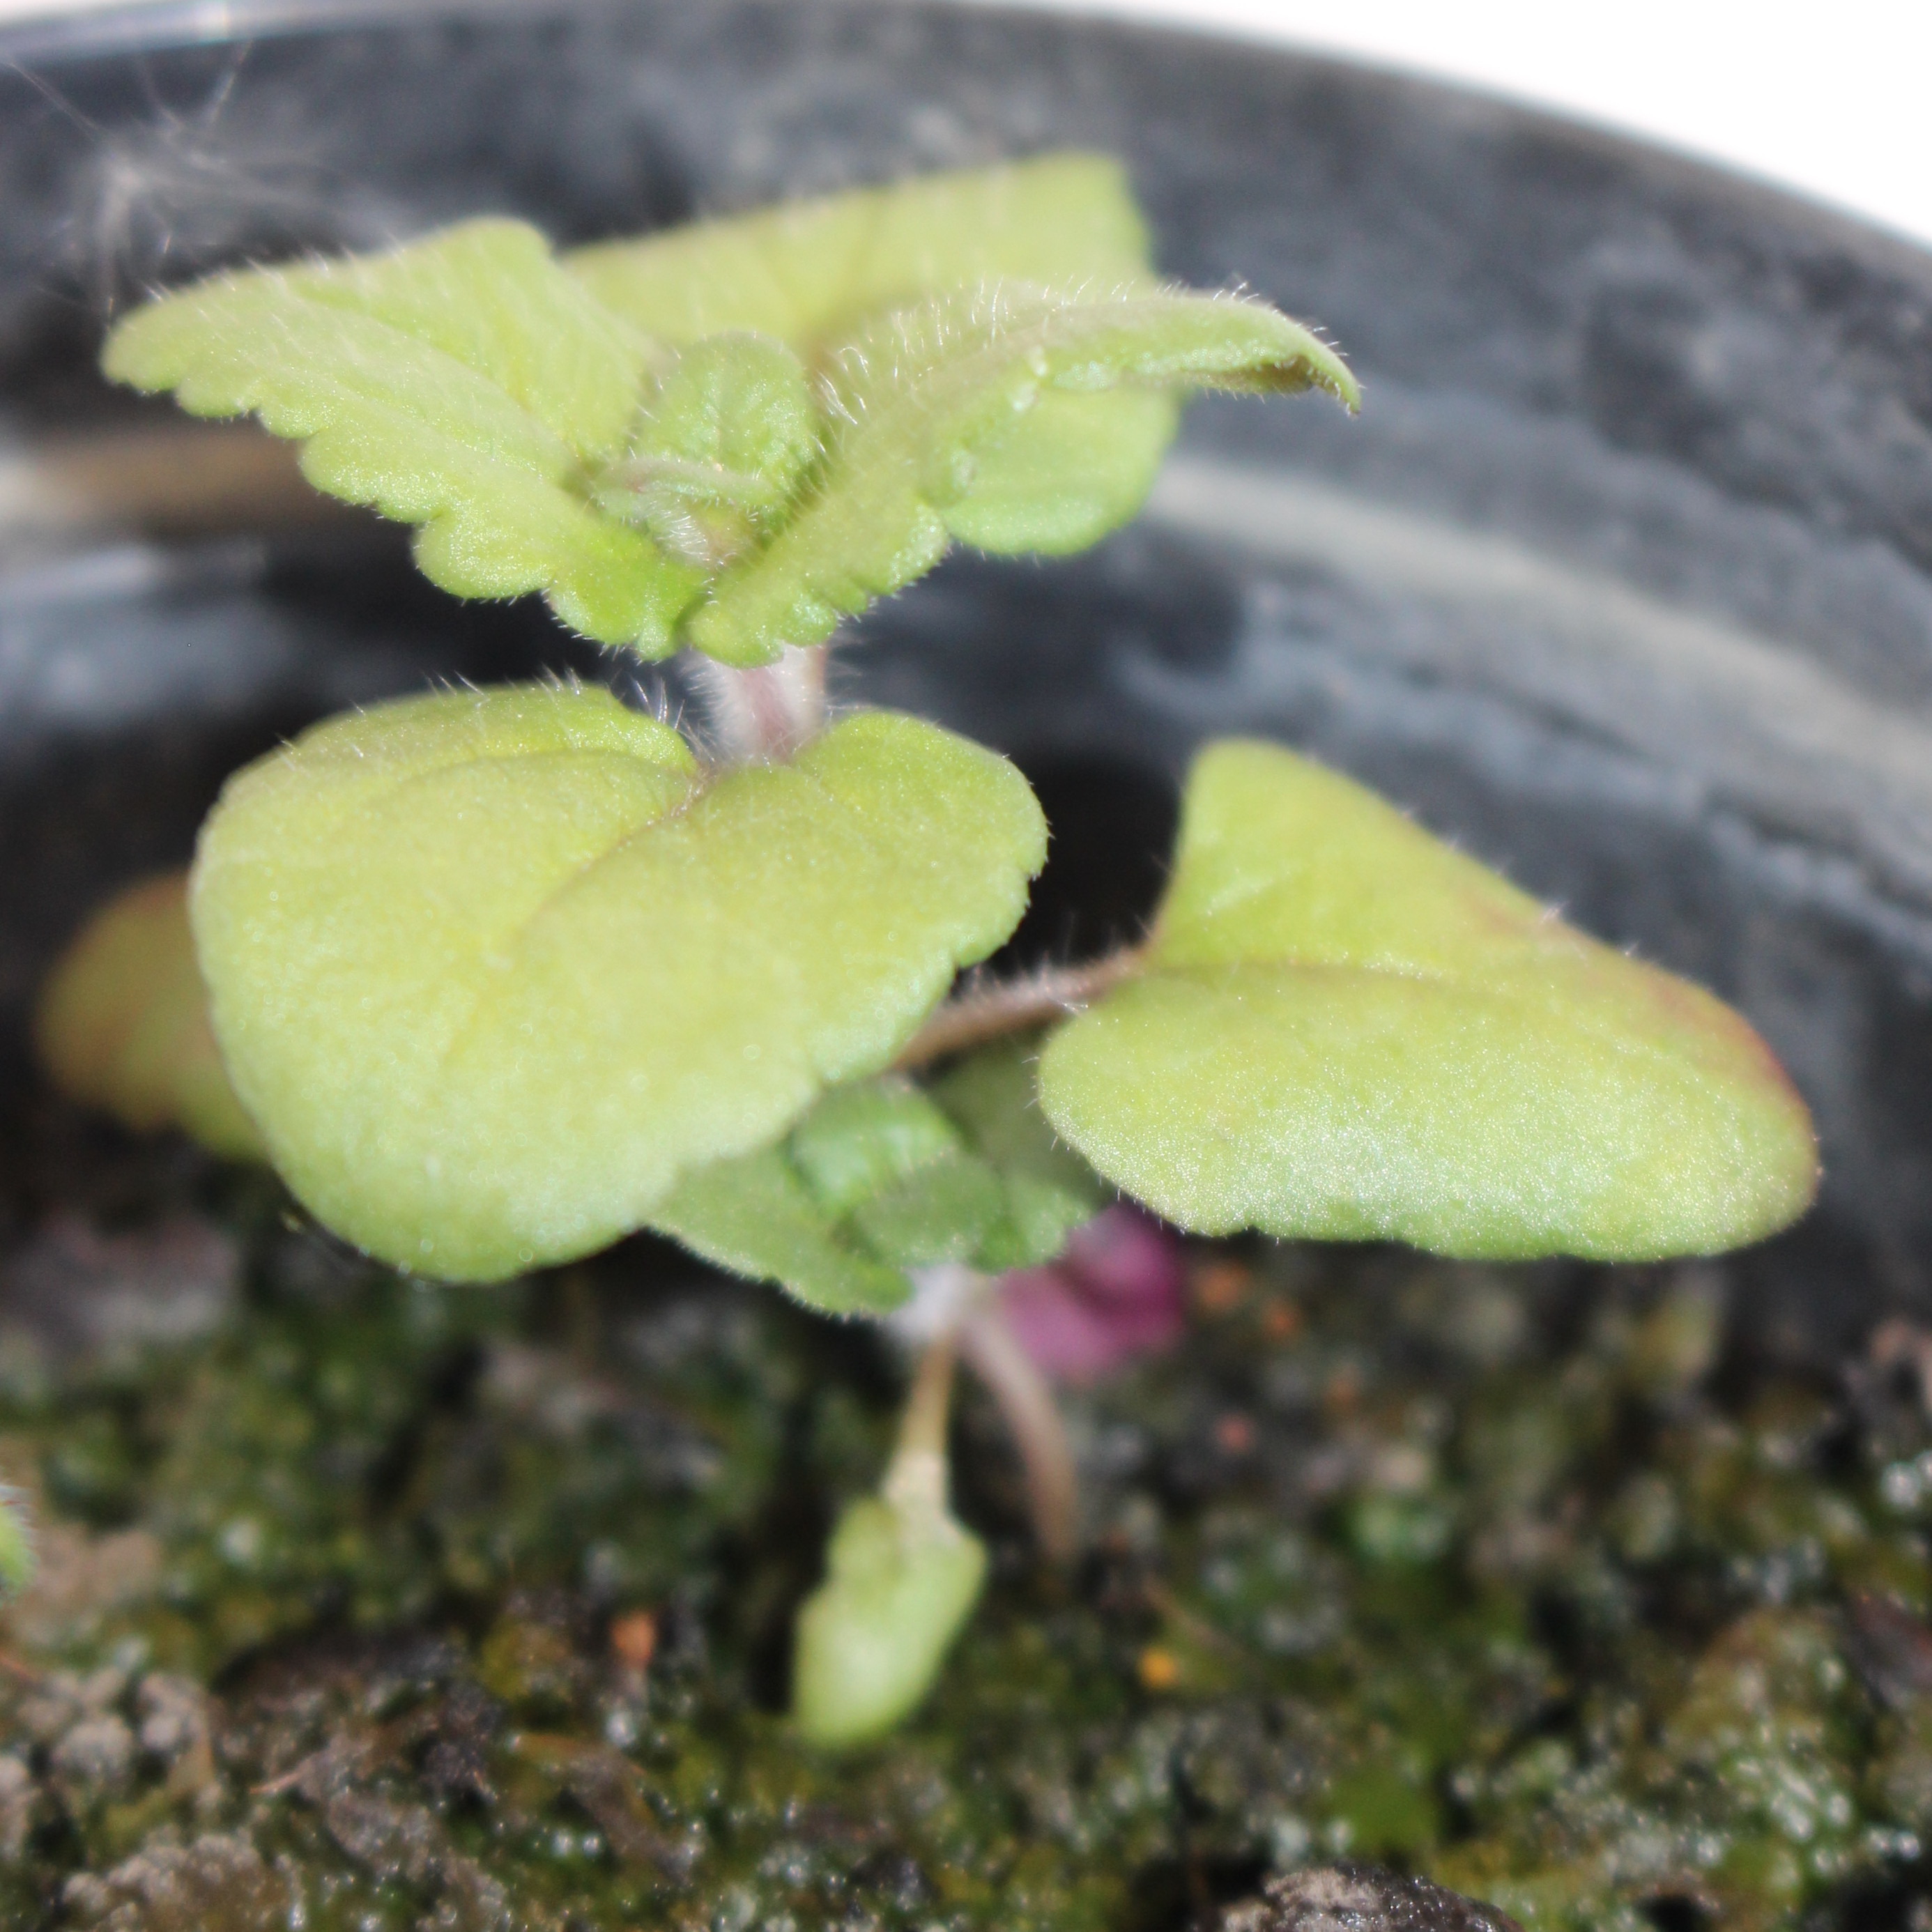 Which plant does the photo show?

Veronica persica
